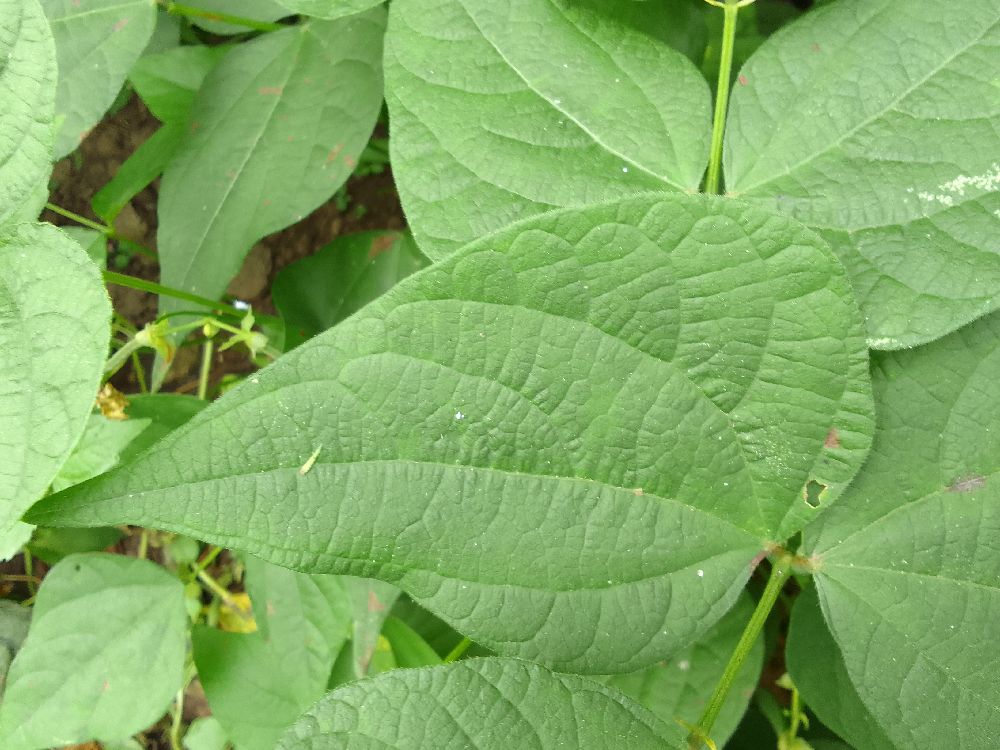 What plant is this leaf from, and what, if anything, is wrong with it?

common bean, healthy
